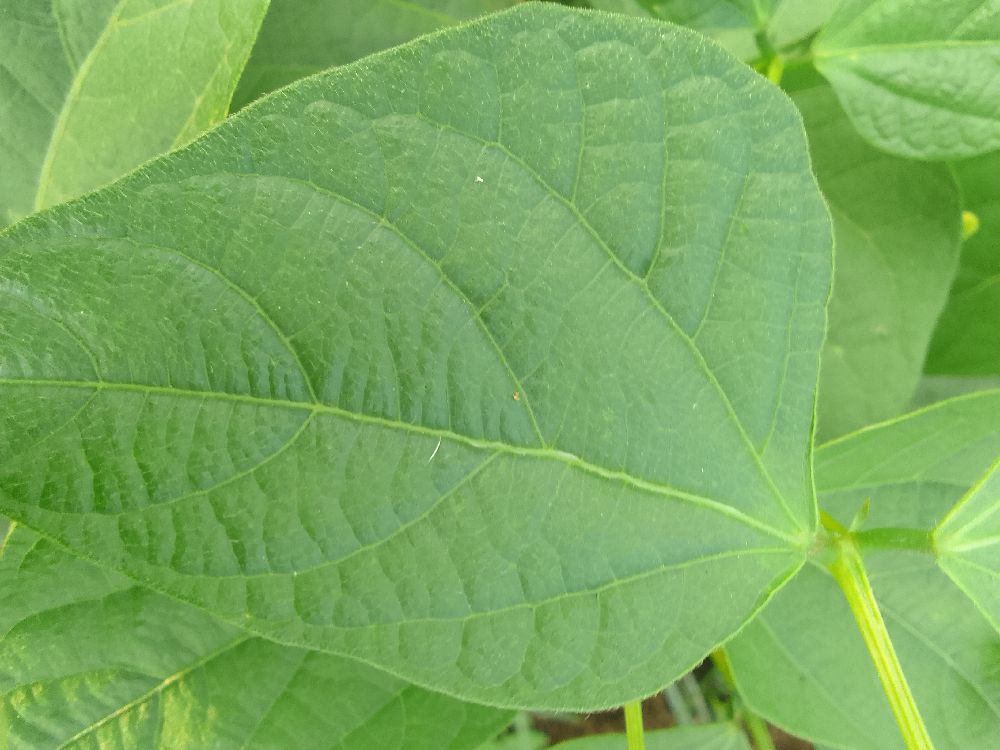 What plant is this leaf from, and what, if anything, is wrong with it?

common bean, healthy
